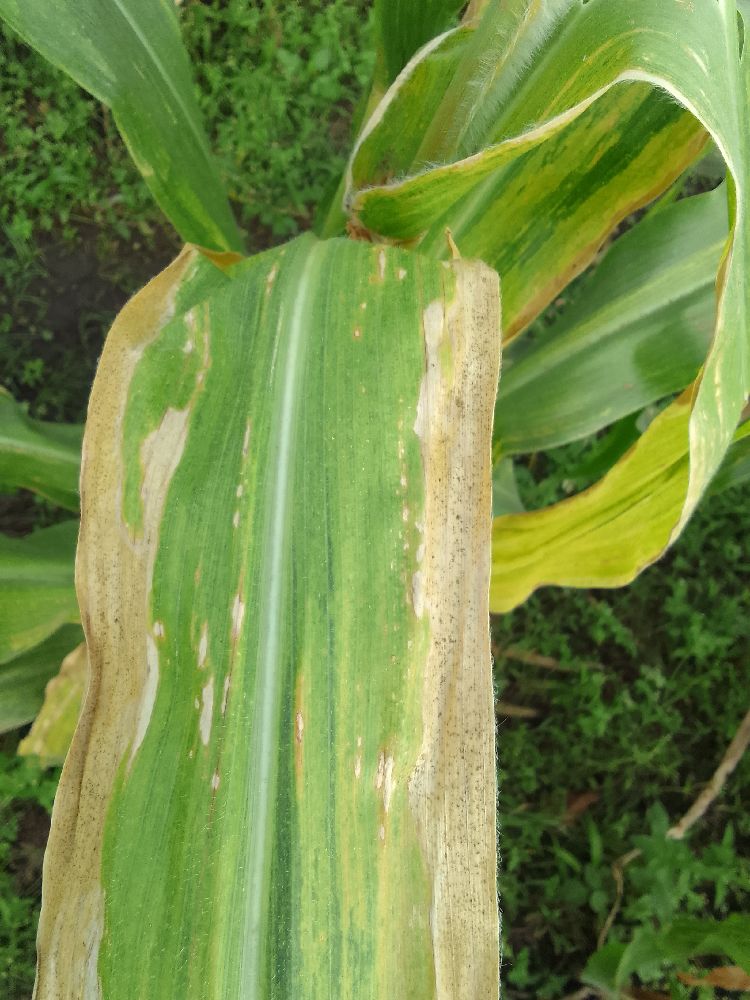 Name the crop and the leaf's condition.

maize, maize lethal necrosis
